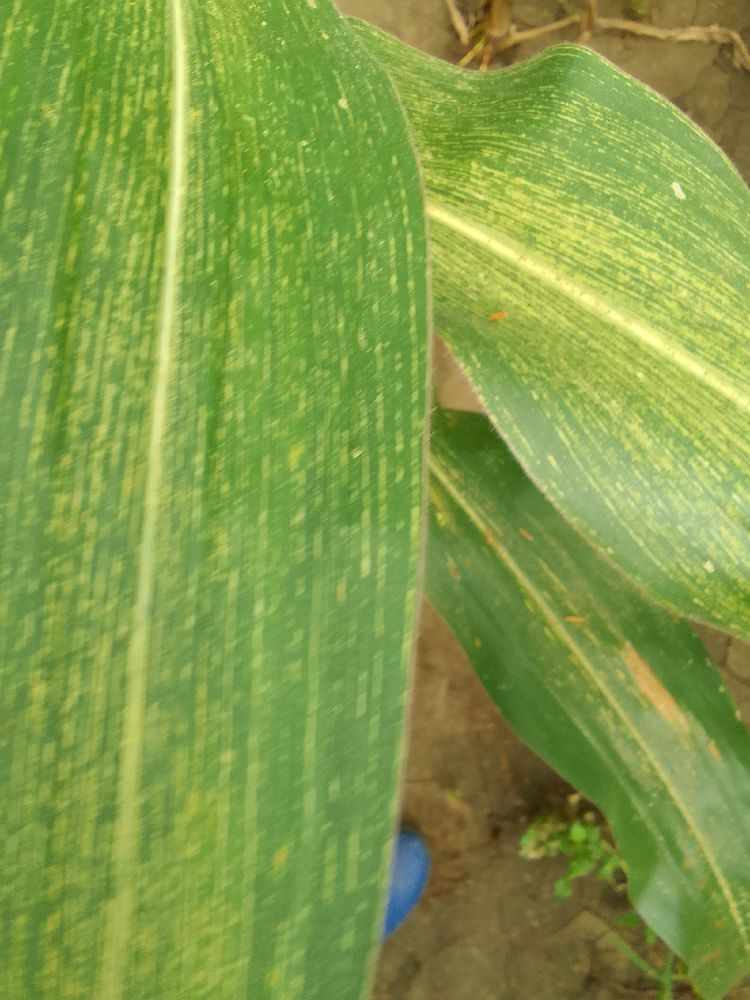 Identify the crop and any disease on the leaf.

maize, maize streak virus
